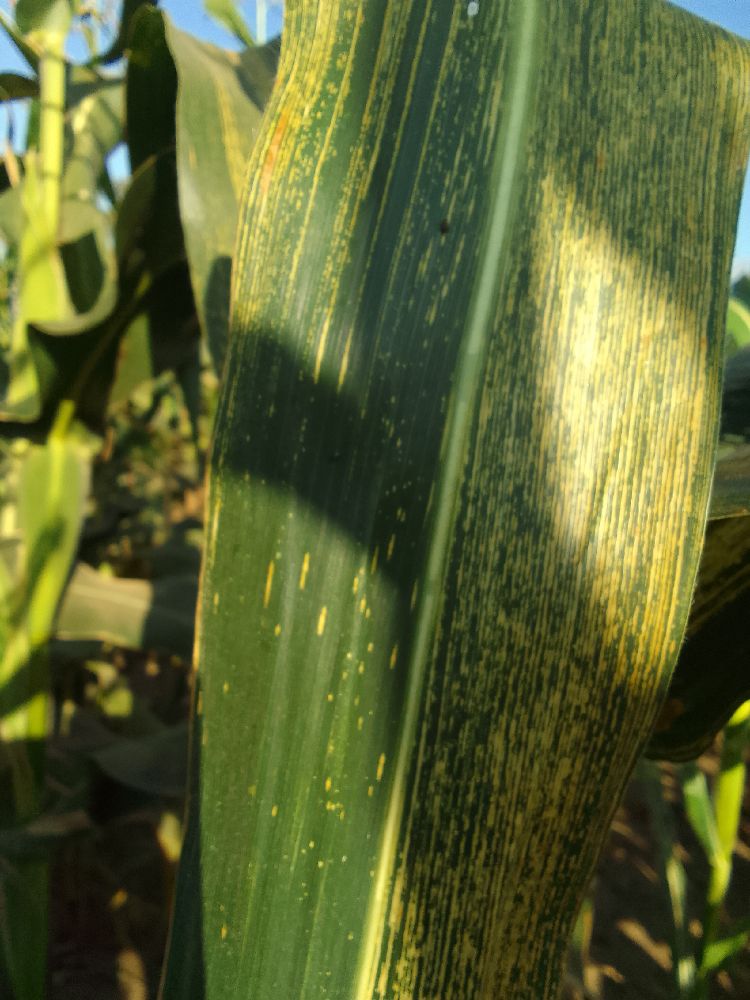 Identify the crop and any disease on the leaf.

maize, maize streak virus
